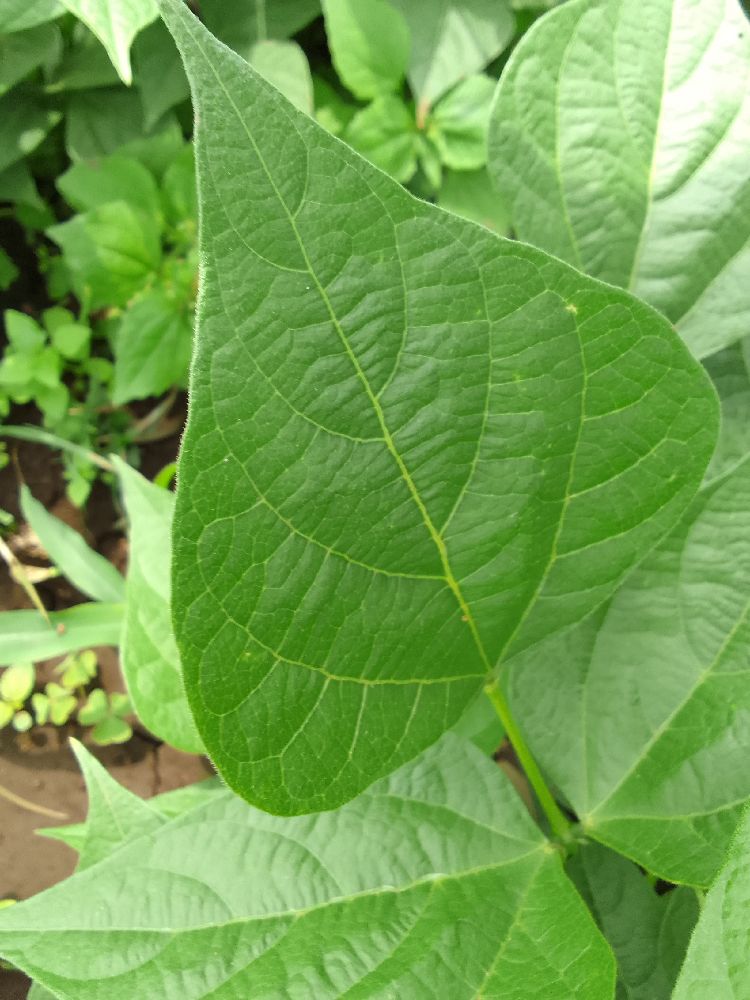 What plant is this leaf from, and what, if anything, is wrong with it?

common bean, healthy
